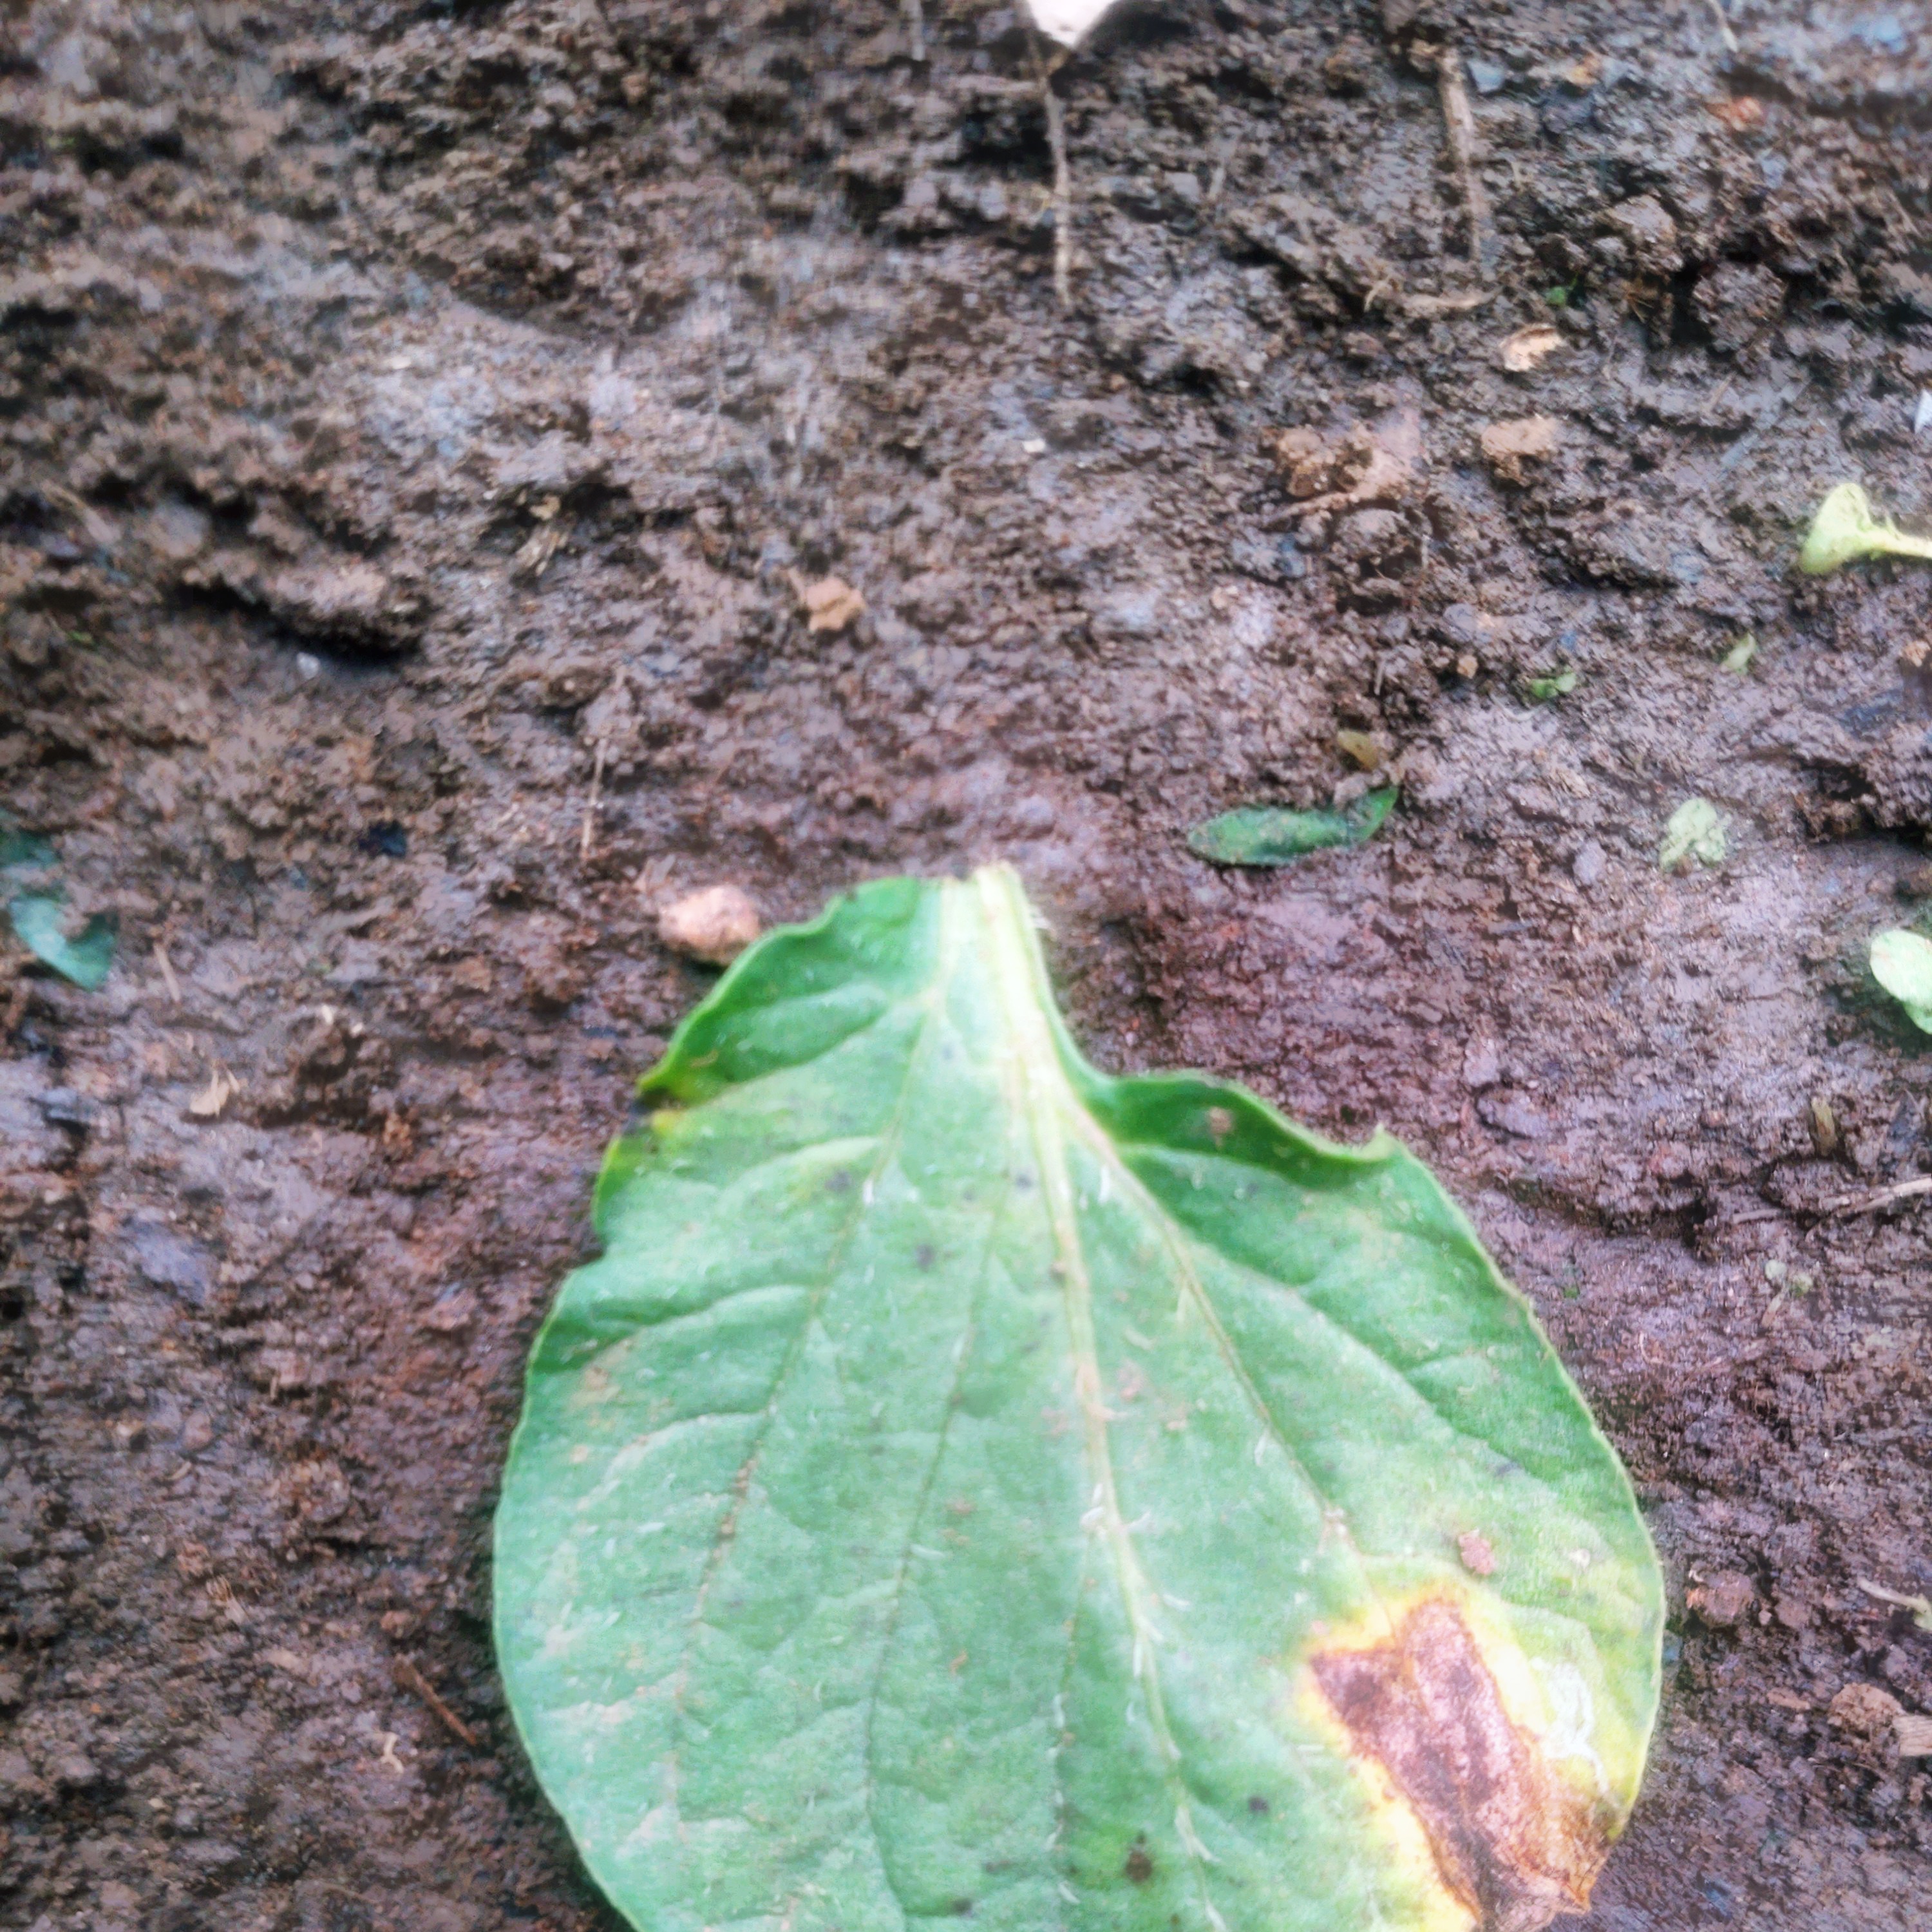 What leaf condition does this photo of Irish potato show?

late blight
